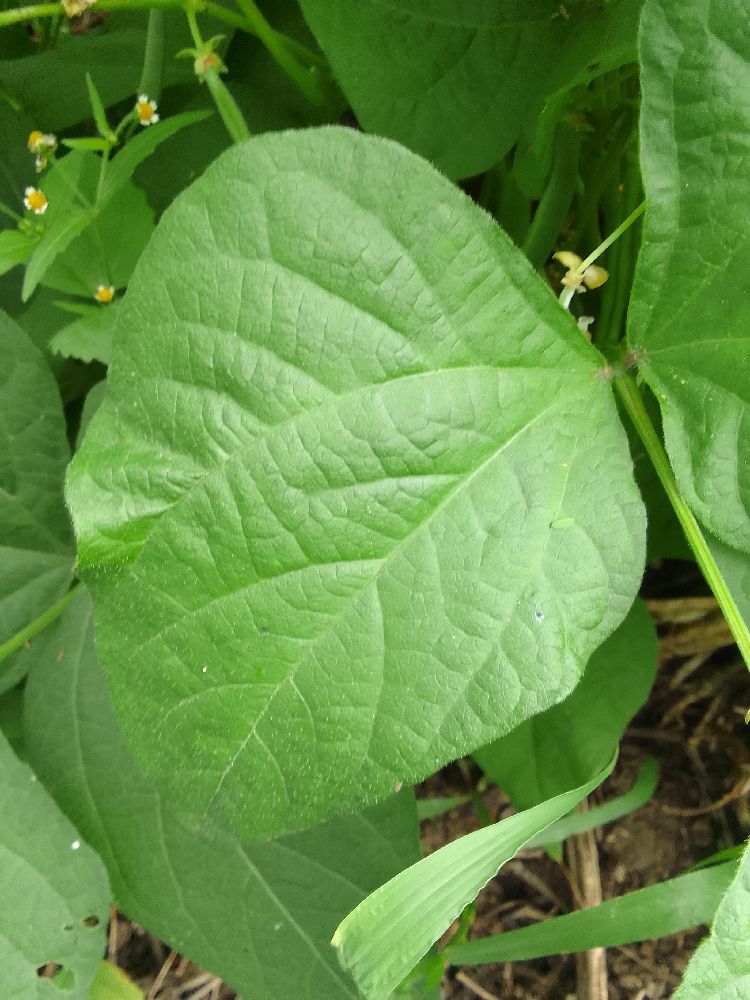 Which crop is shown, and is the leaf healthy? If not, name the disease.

common bean, healthy
